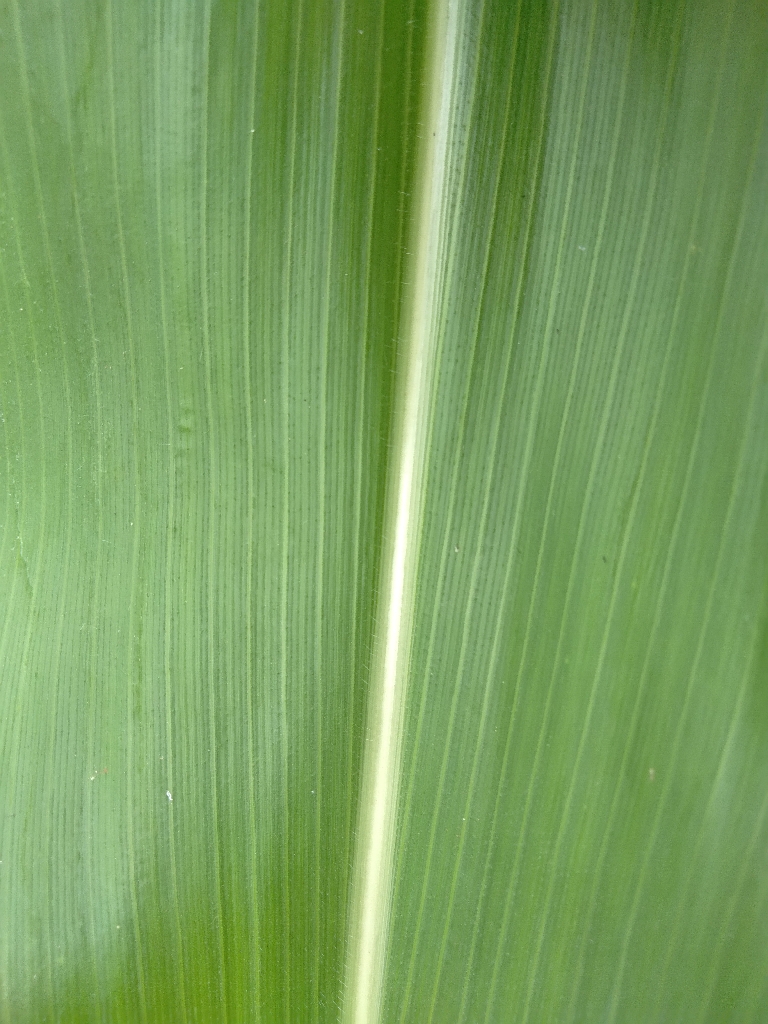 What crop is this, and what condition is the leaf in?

maize, healthy
